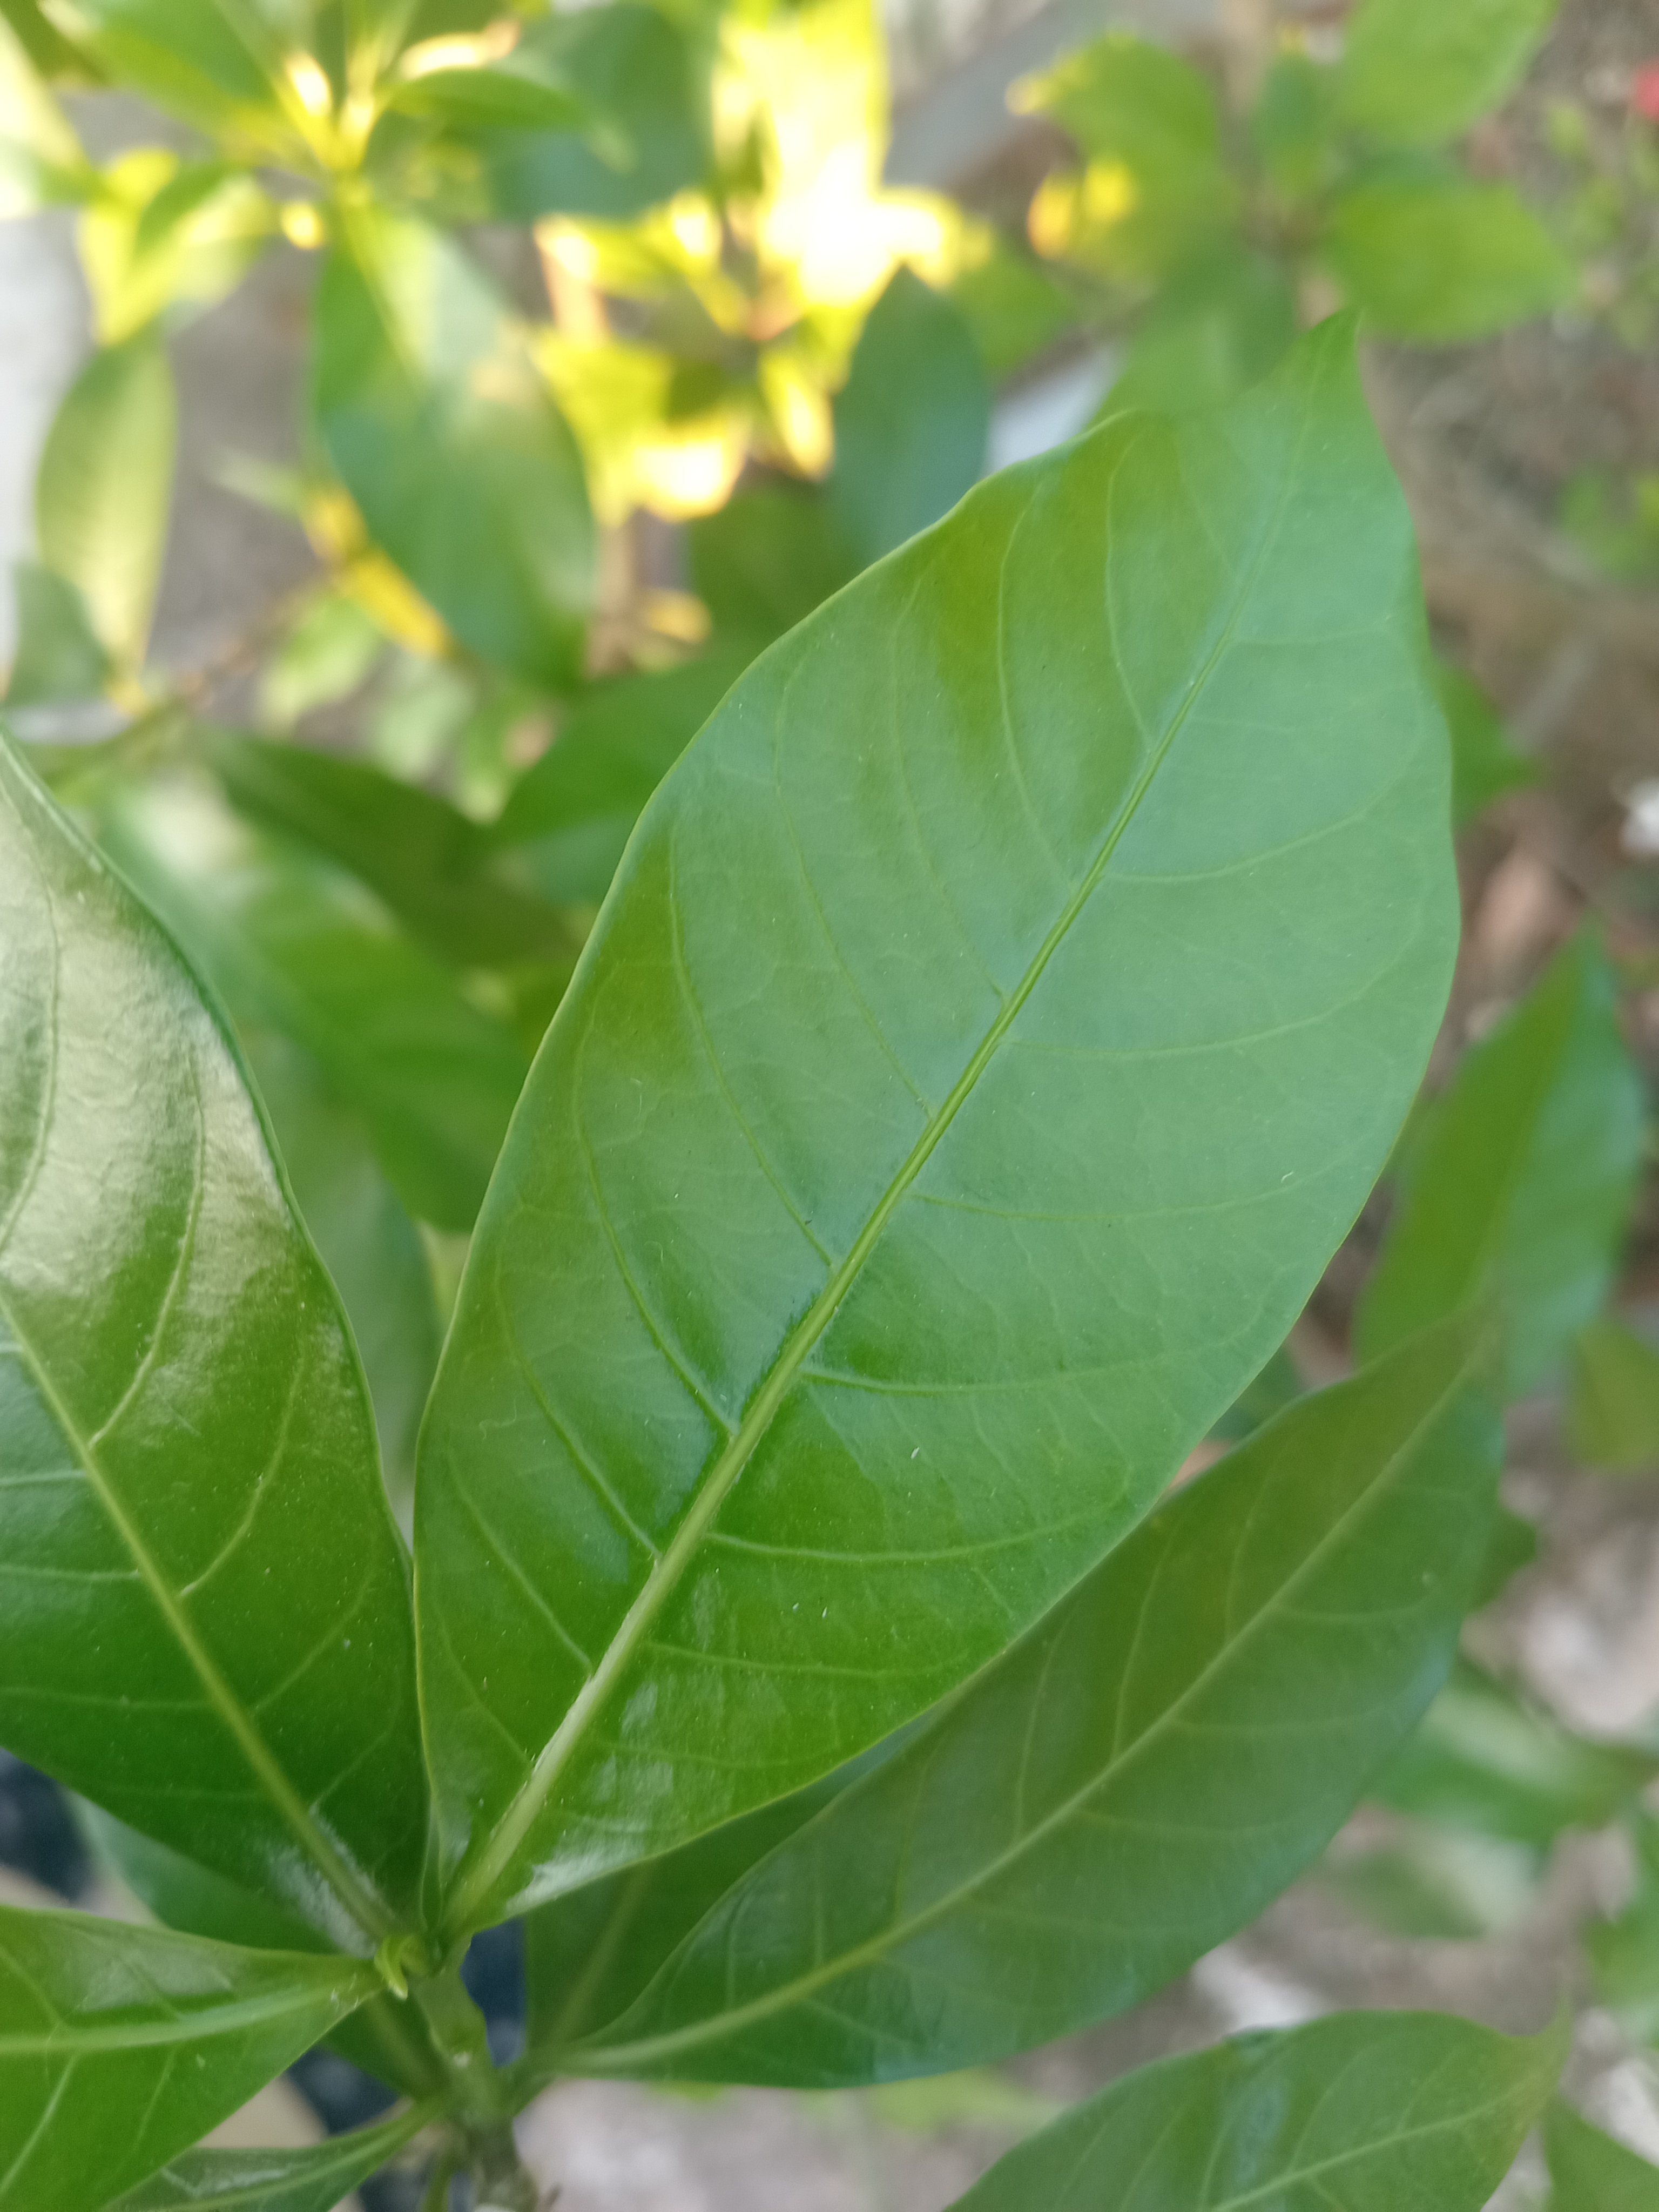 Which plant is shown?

togor
